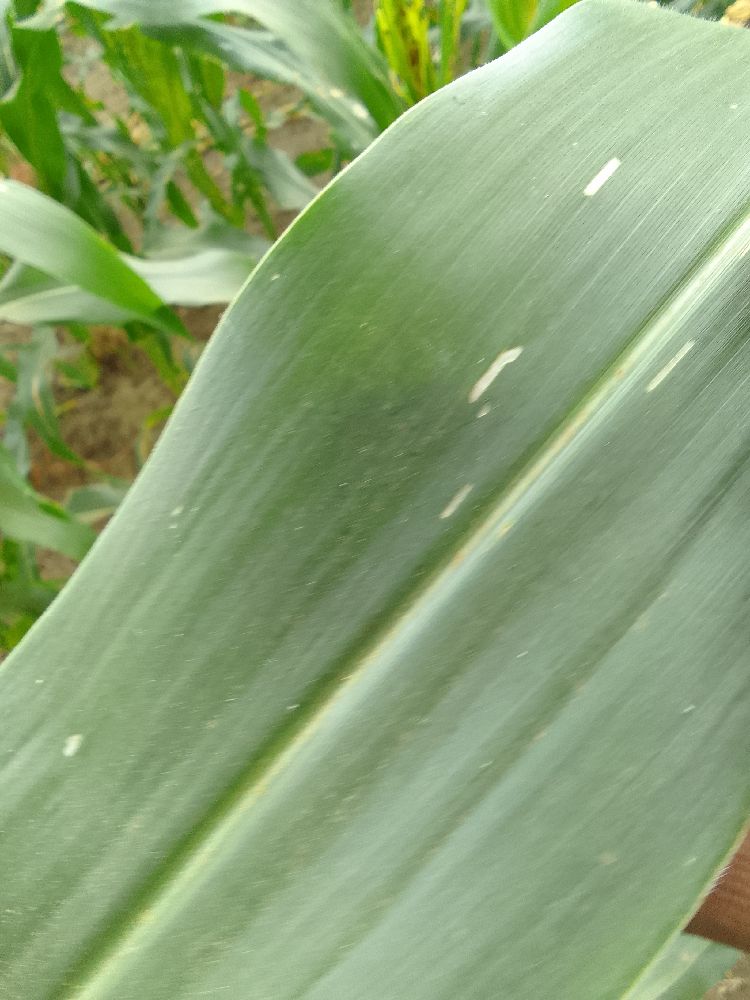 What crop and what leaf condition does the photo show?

maize, healthy
